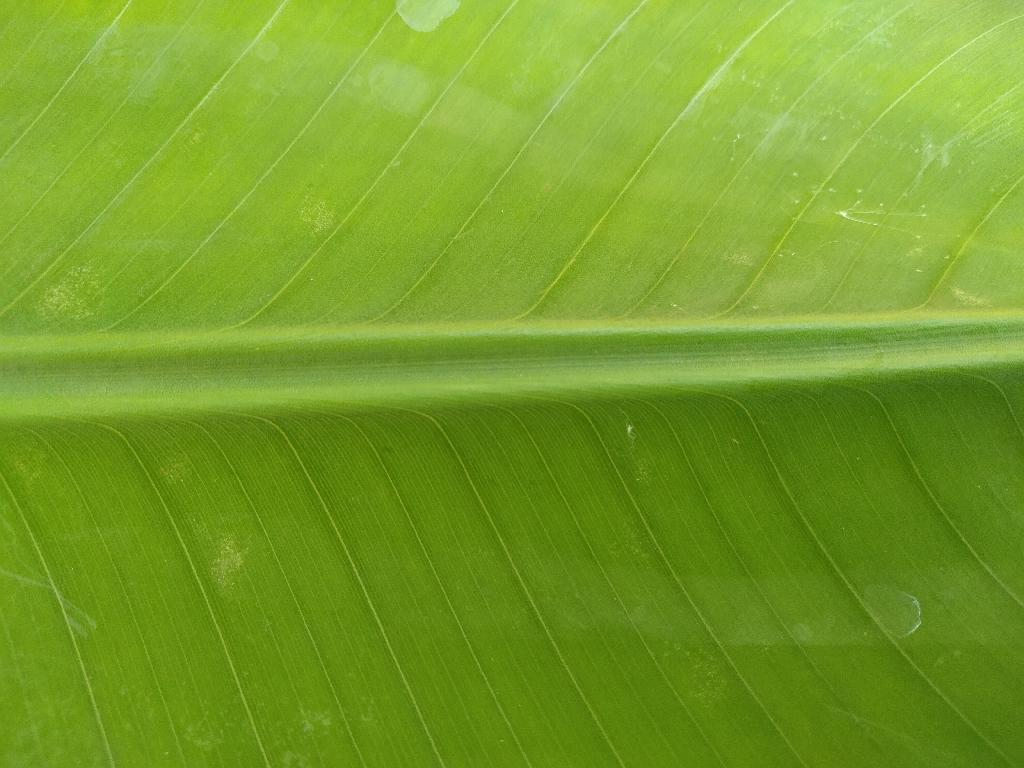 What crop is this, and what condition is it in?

banana, healthy
